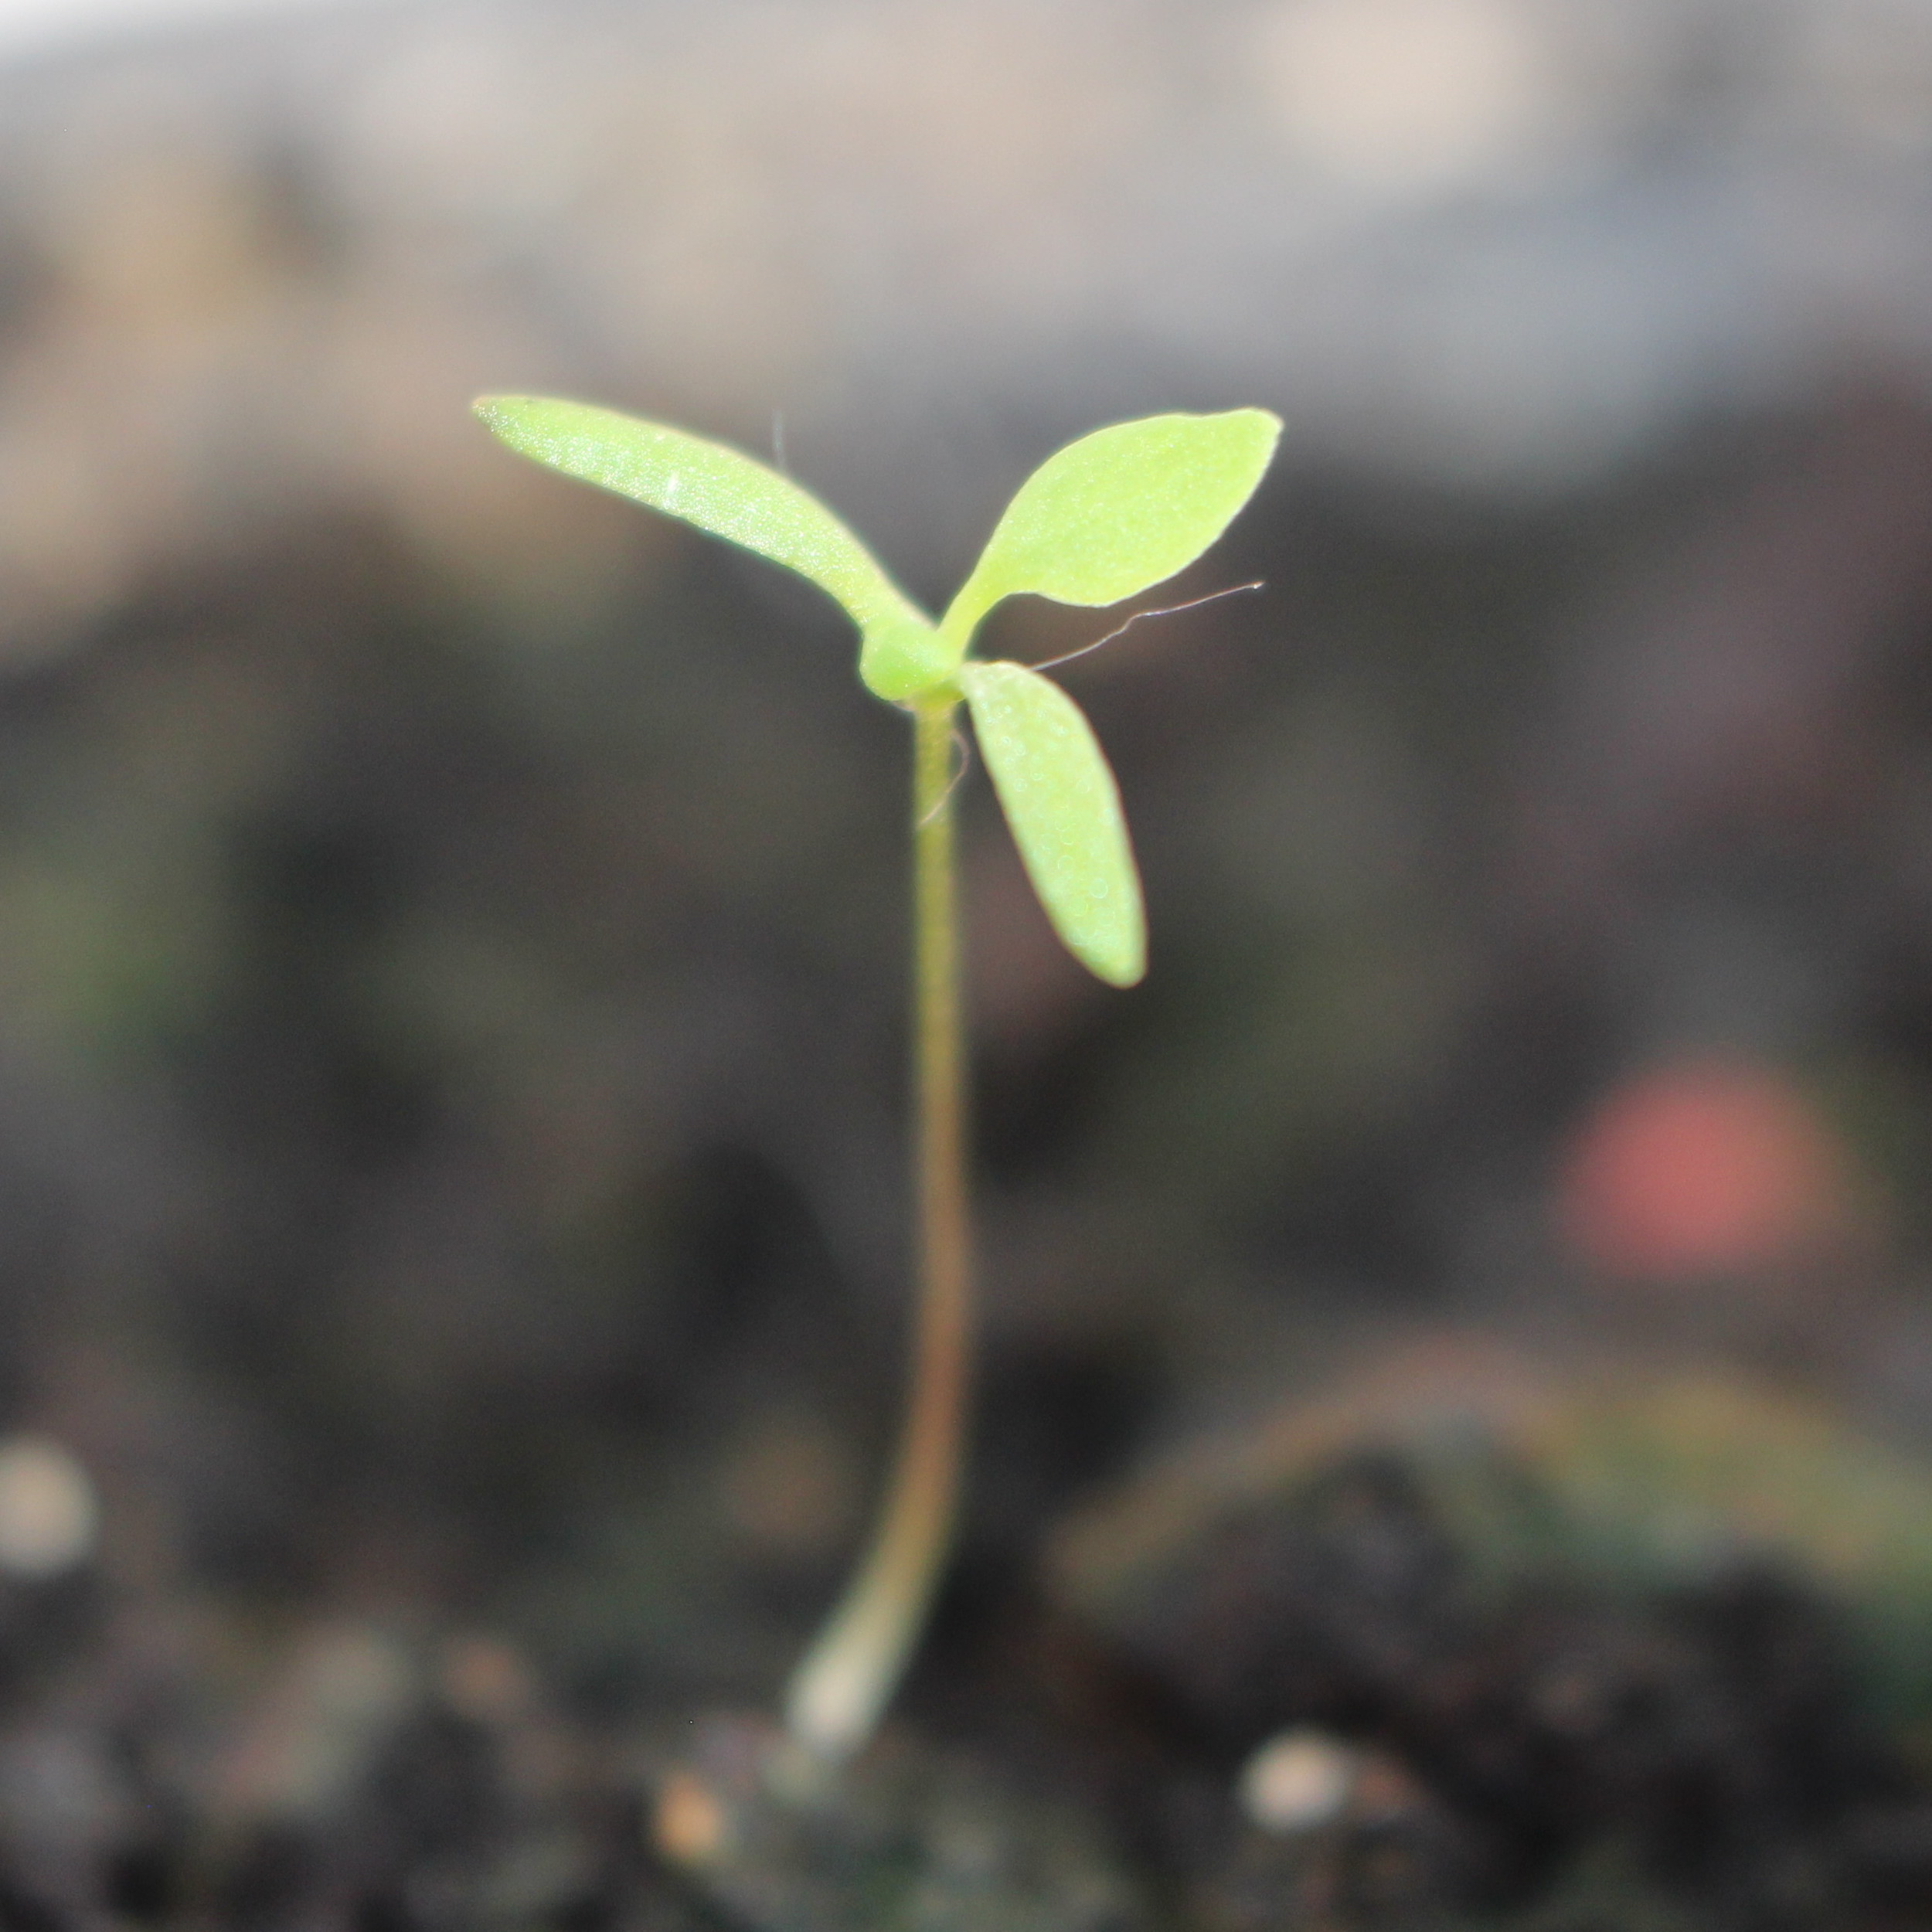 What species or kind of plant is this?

Papaver rhoeas
